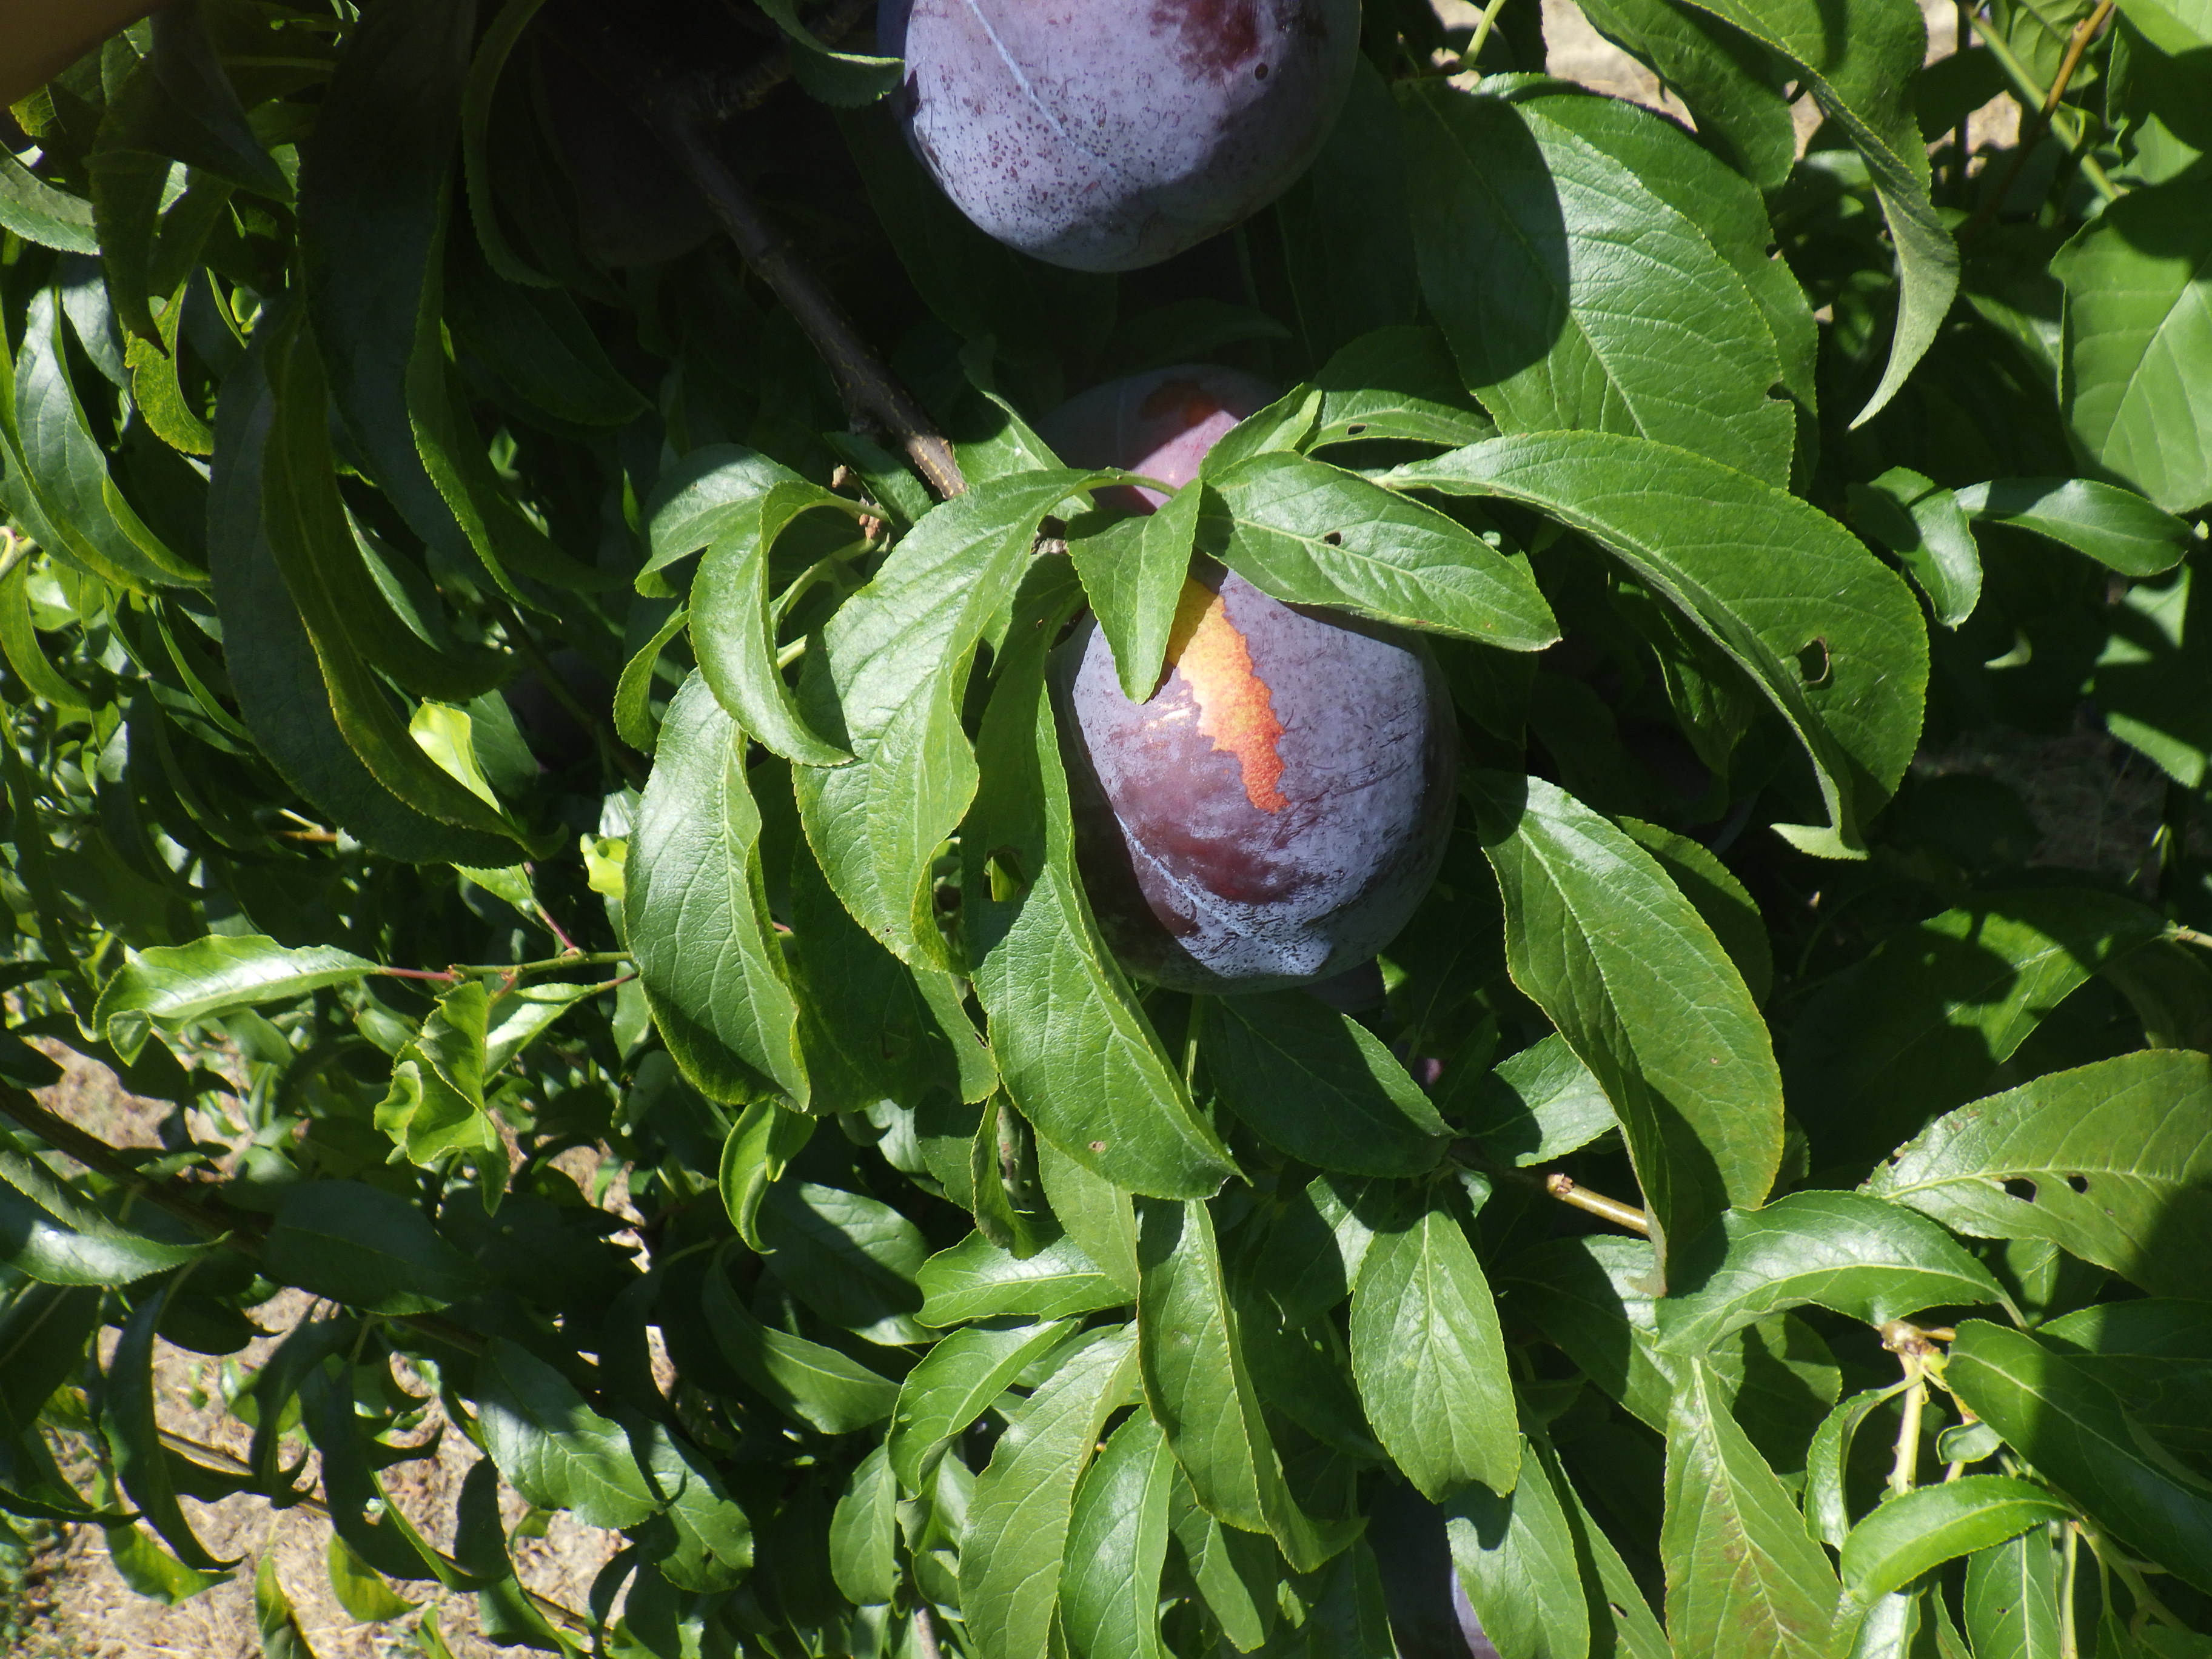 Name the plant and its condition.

plum, shot hole disease, sunscald
